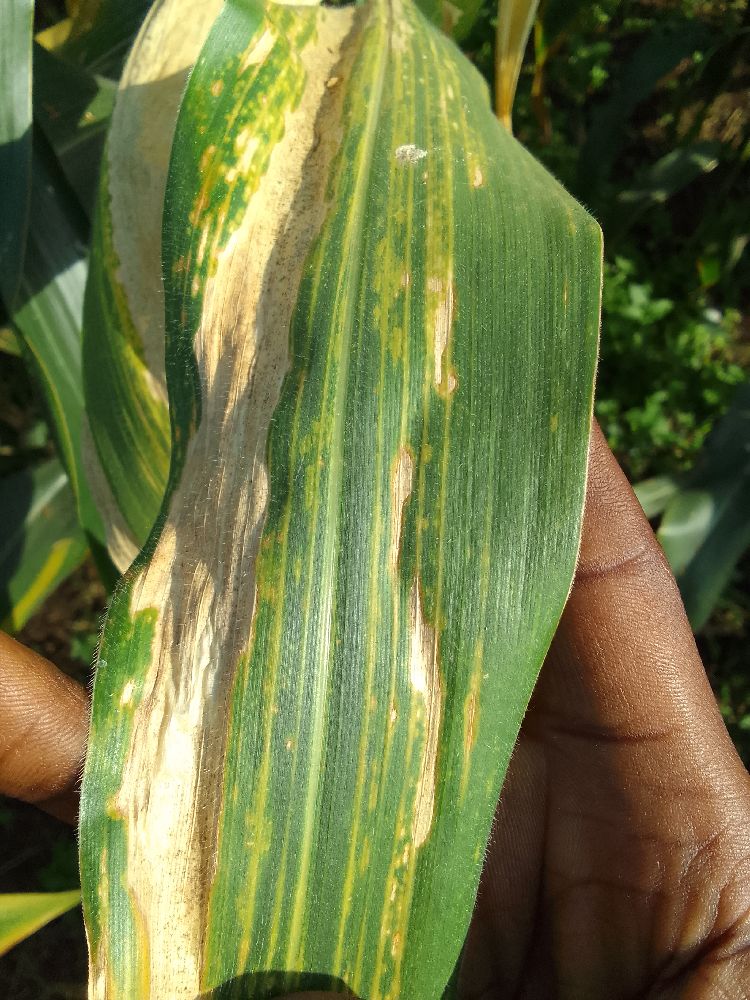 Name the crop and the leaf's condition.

maize, maize lethal necrosis
